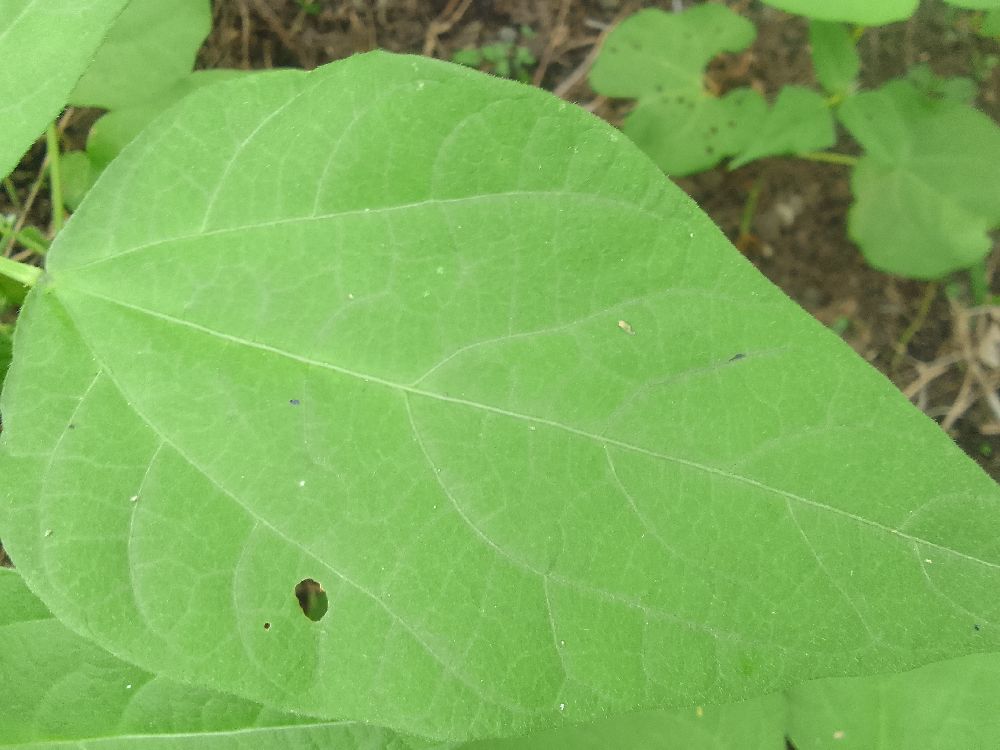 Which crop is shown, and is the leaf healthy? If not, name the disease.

common bean, healthy
